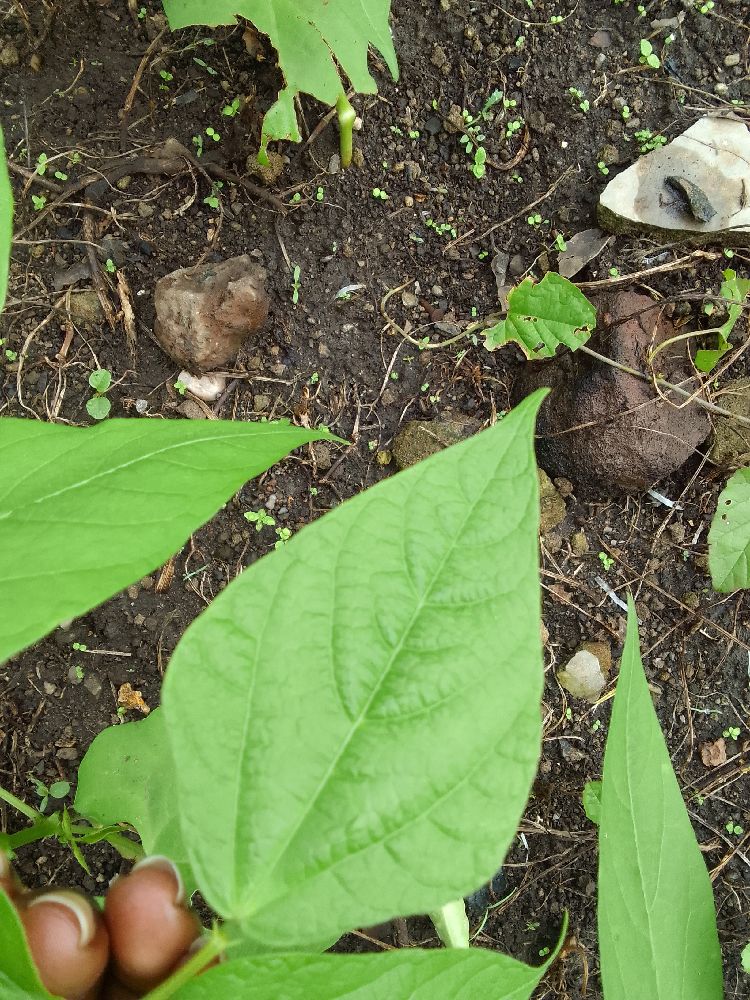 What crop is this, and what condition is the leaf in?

common bean, healthy
